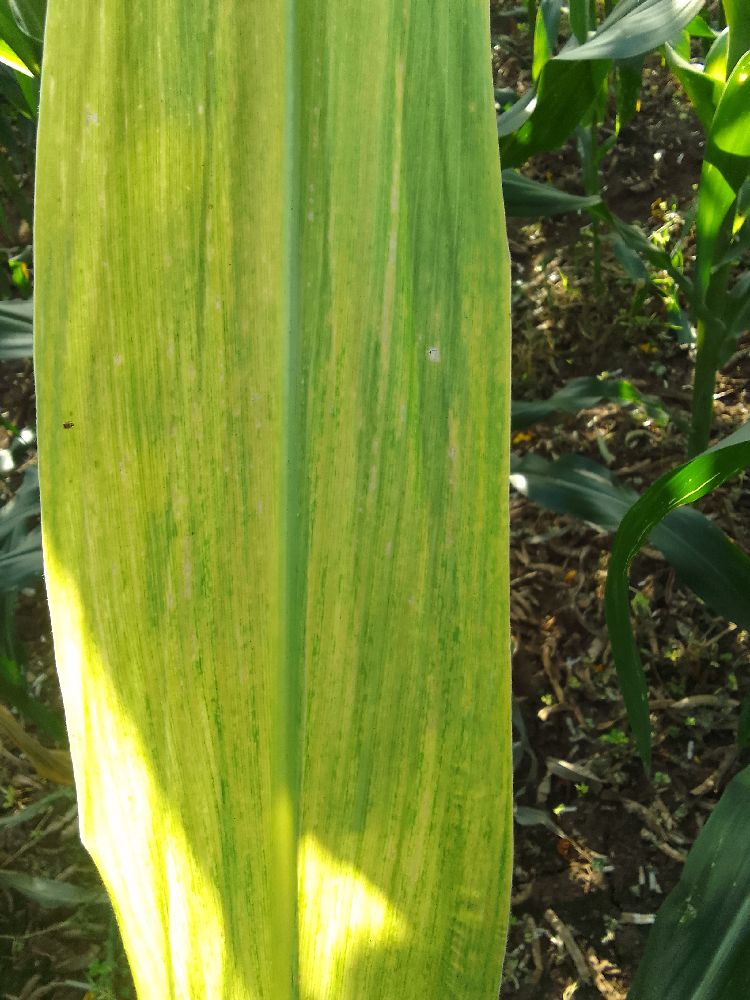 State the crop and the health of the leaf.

maize, maize lethal necrosis
